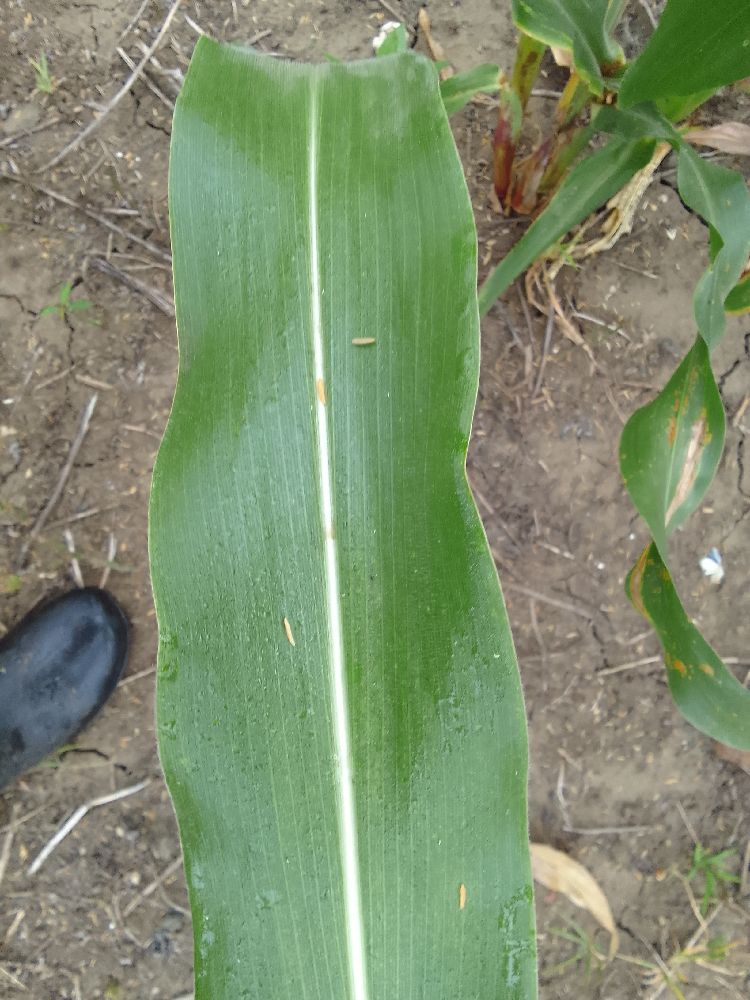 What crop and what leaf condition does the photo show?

maize, healthy
